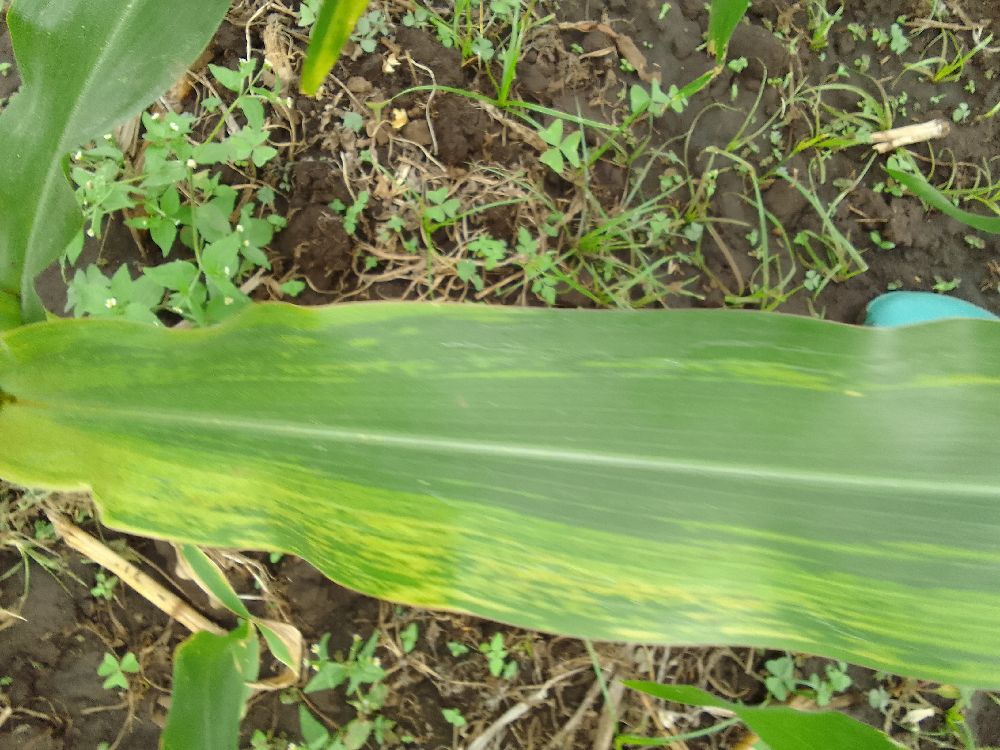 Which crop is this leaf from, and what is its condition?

maize, maize lethal necrosis
